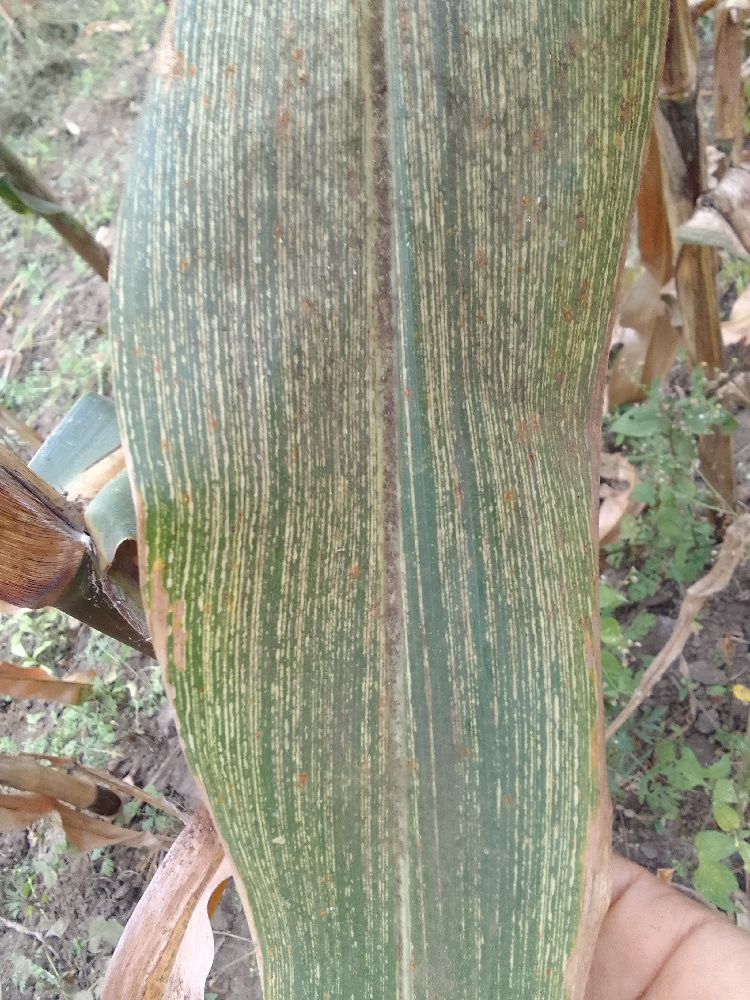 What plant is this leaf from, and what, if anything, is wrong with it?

maize, maize streak virus
